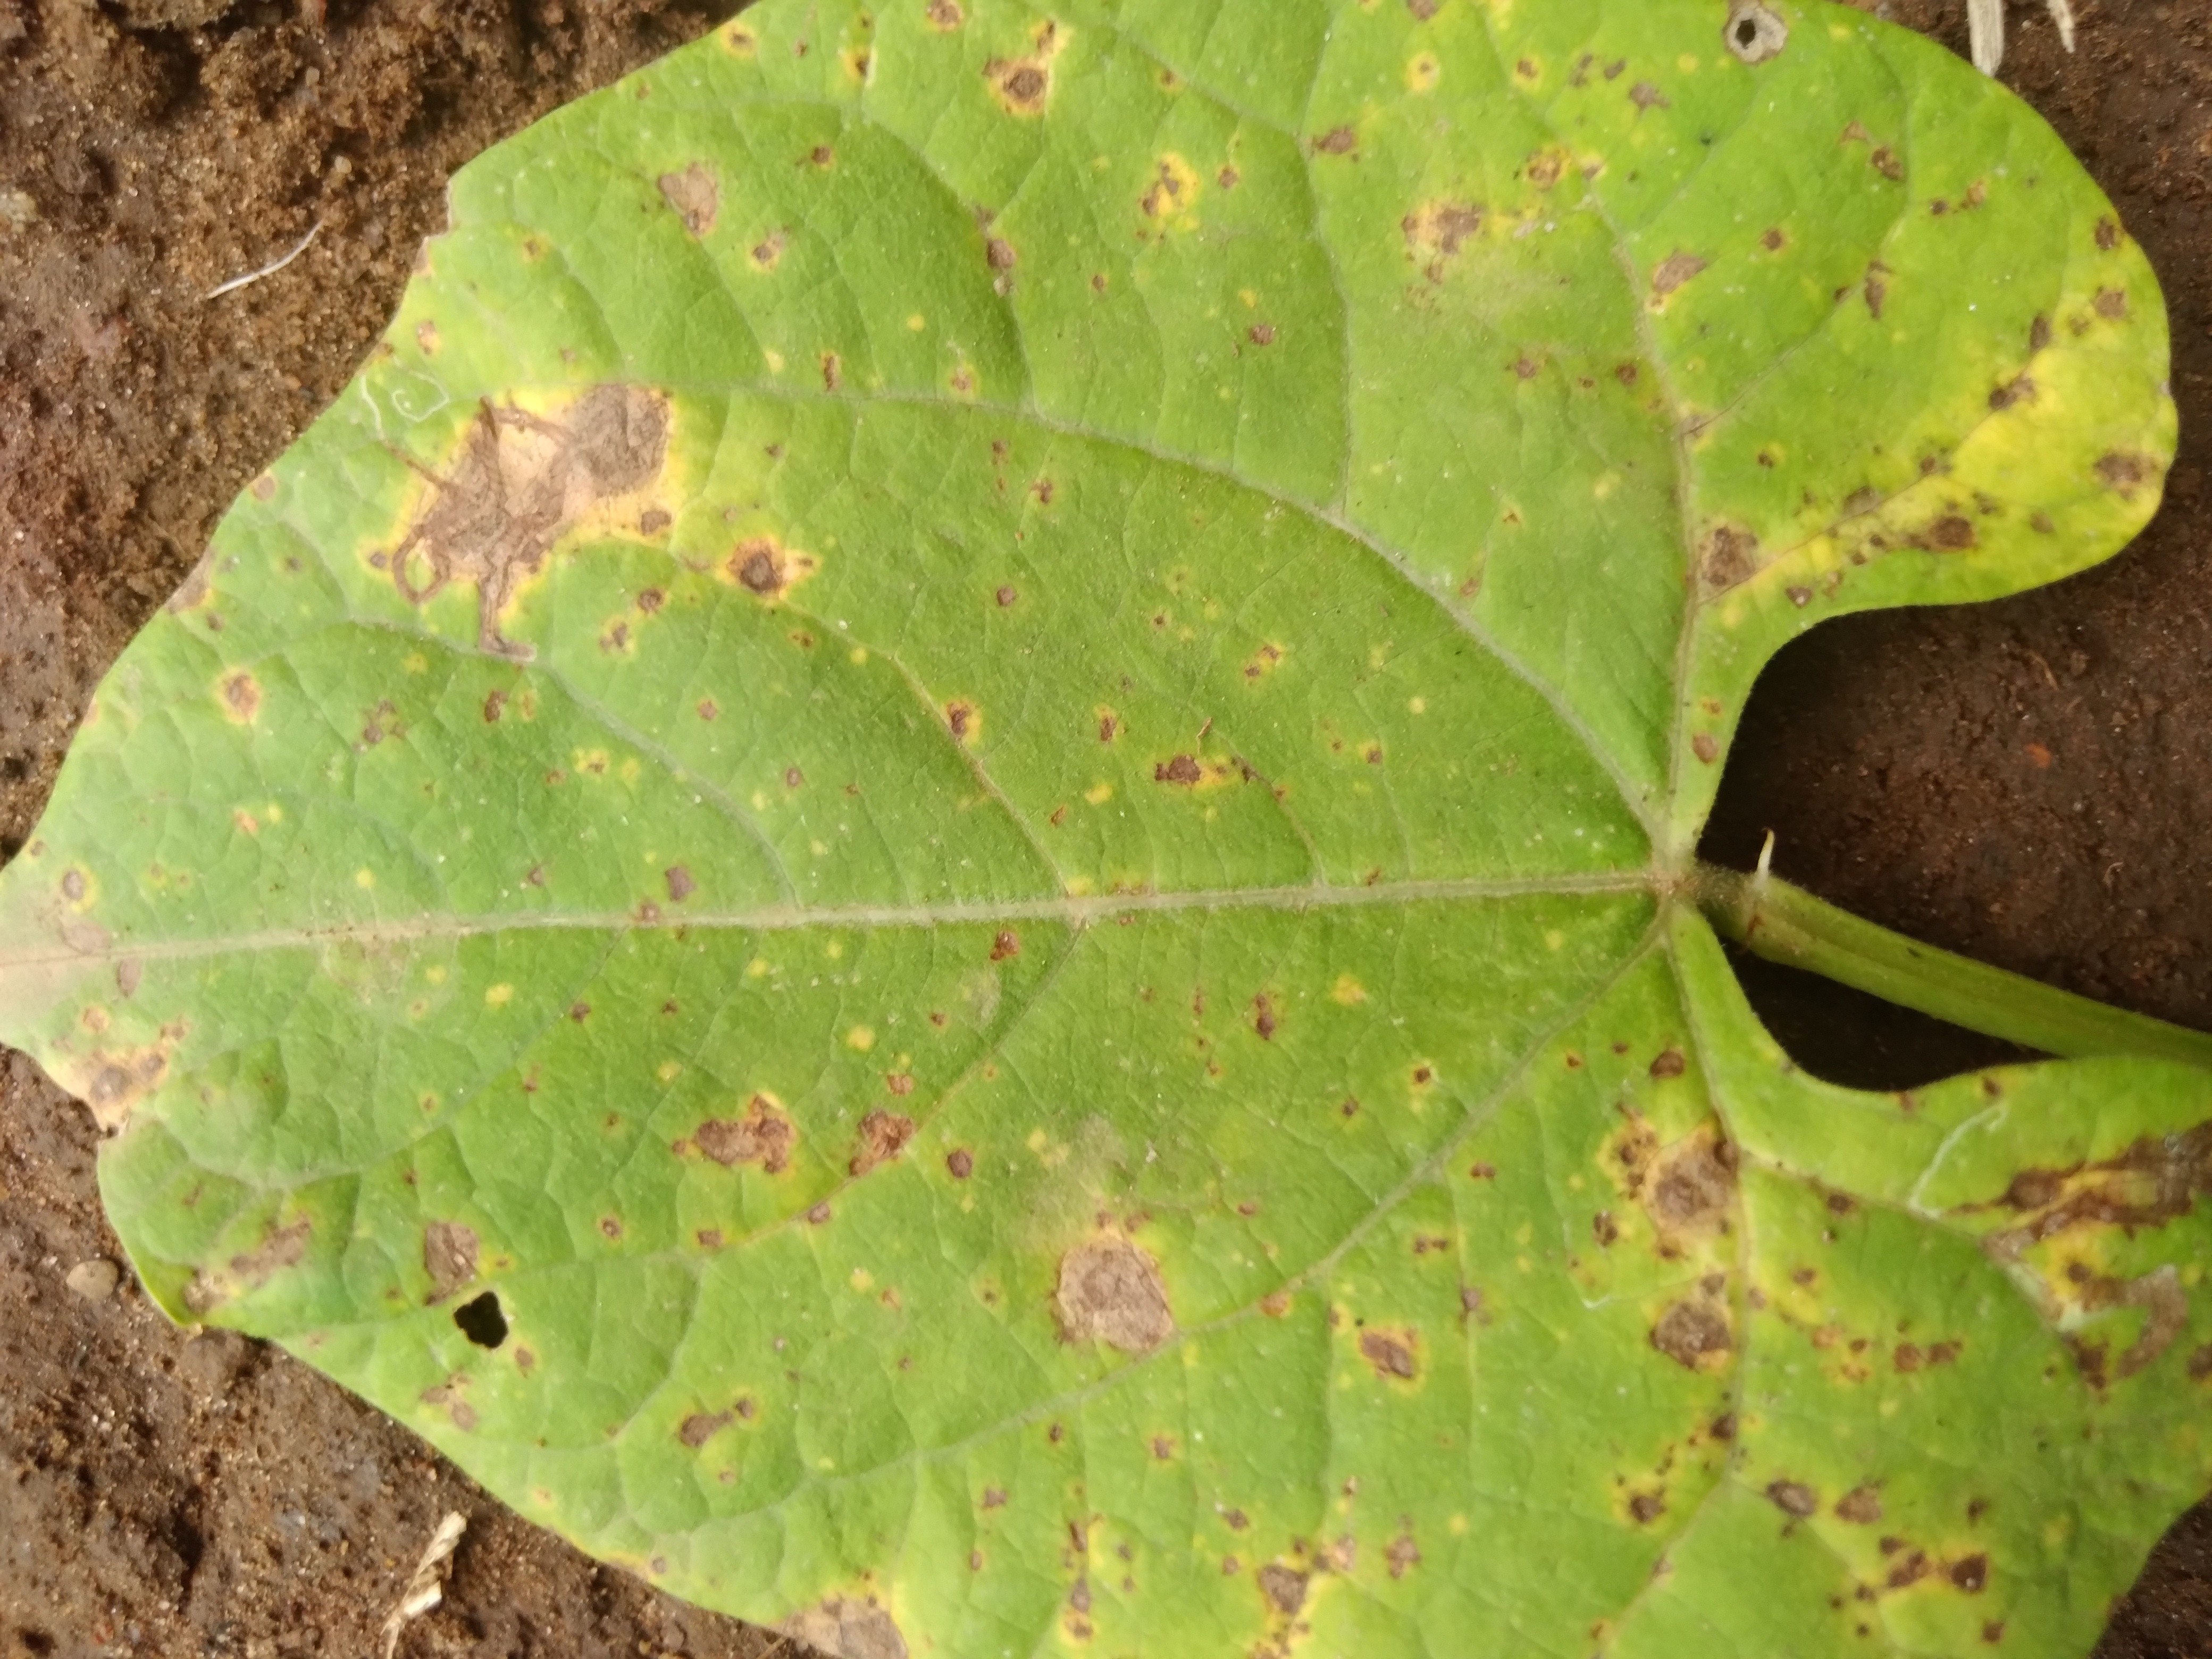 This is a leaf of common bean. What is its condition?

rust
